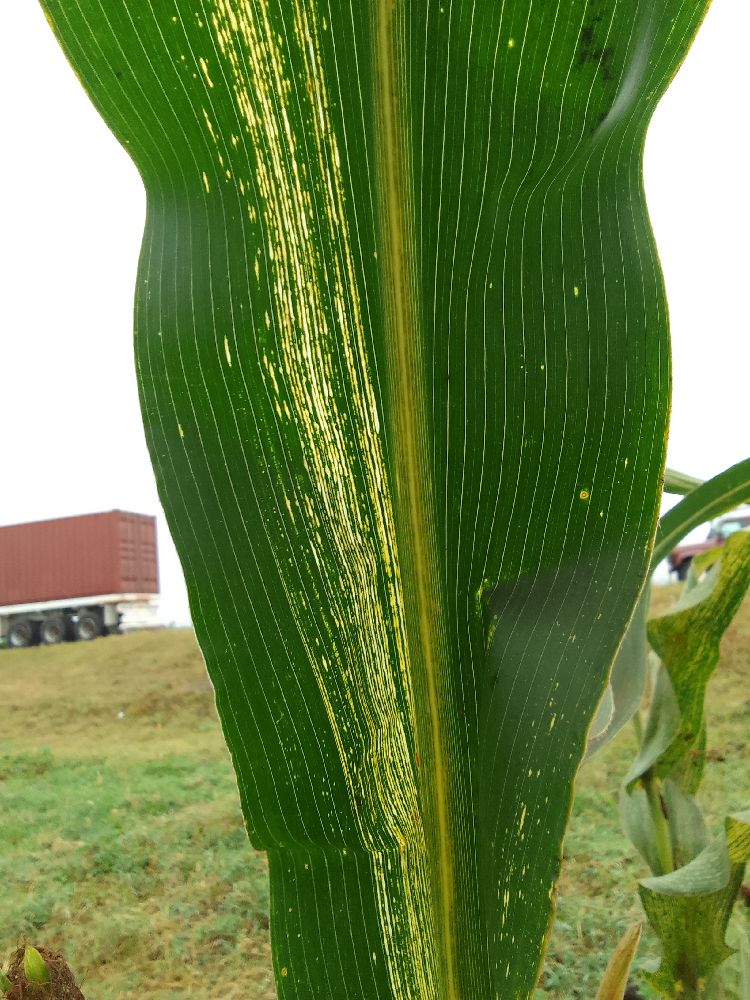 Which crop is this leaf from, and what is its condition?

maize, maize streak virus
